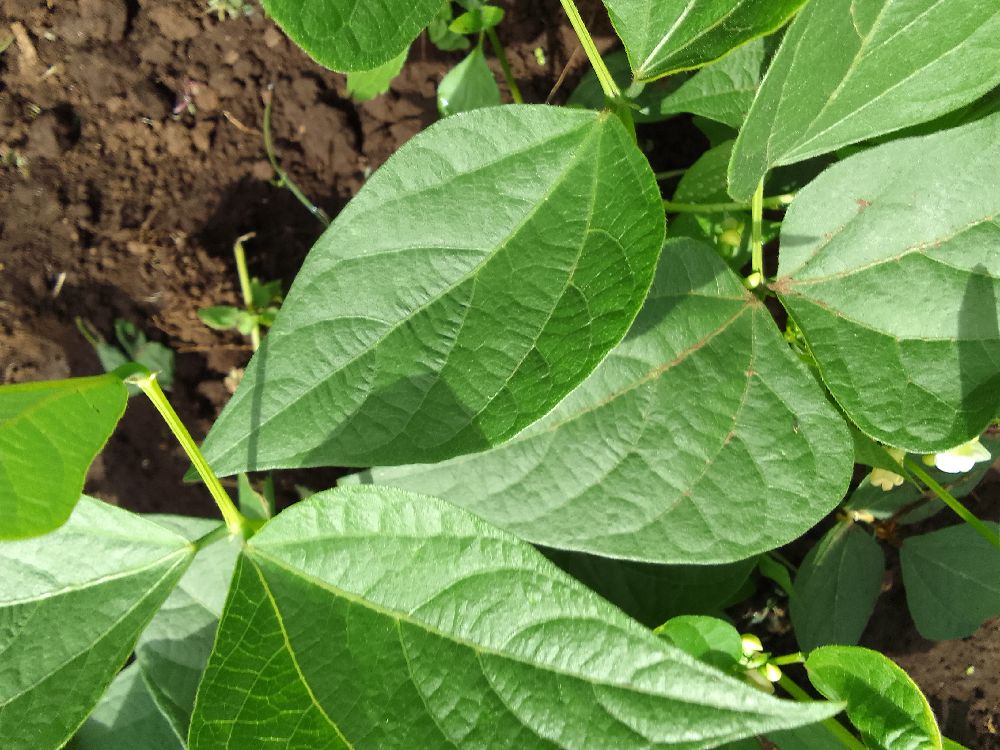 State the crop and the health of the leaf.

common bean, healthy
